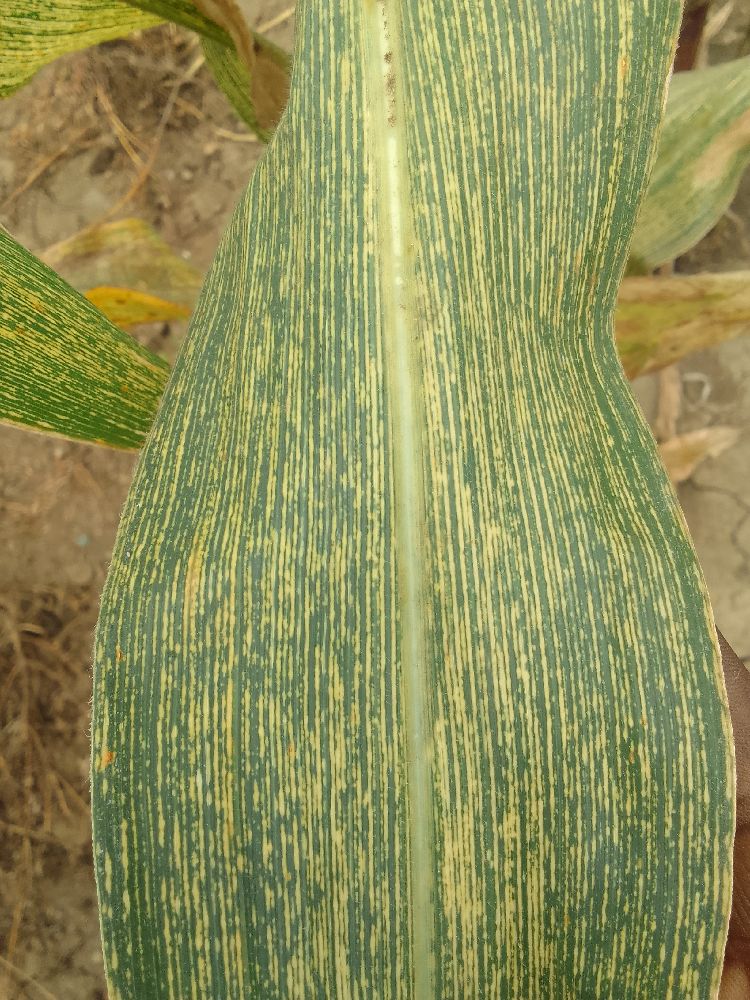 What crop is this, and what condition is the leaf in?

maize, maize streak virus
